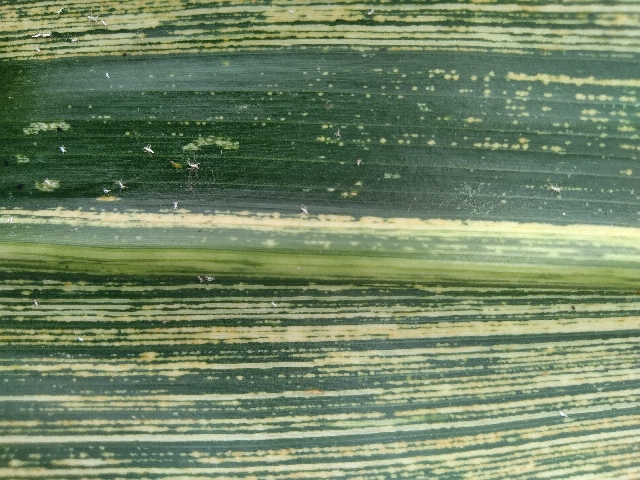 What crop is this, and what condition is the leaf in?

maize, maize streak virus
